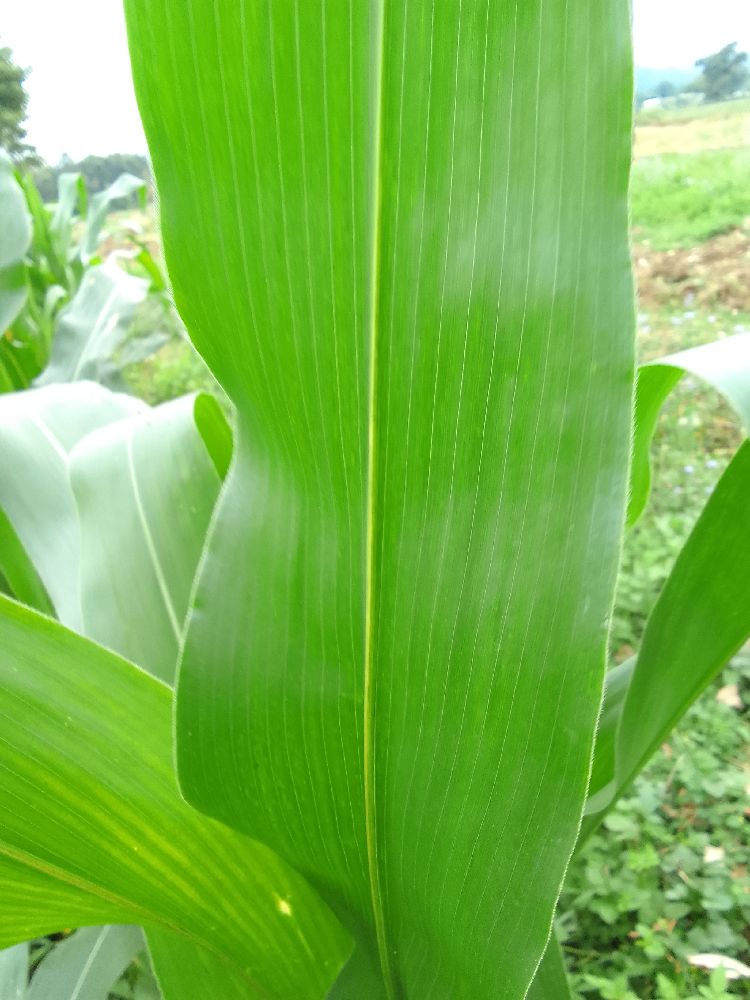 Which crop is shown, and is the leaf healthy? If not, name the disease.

maize, healthy
